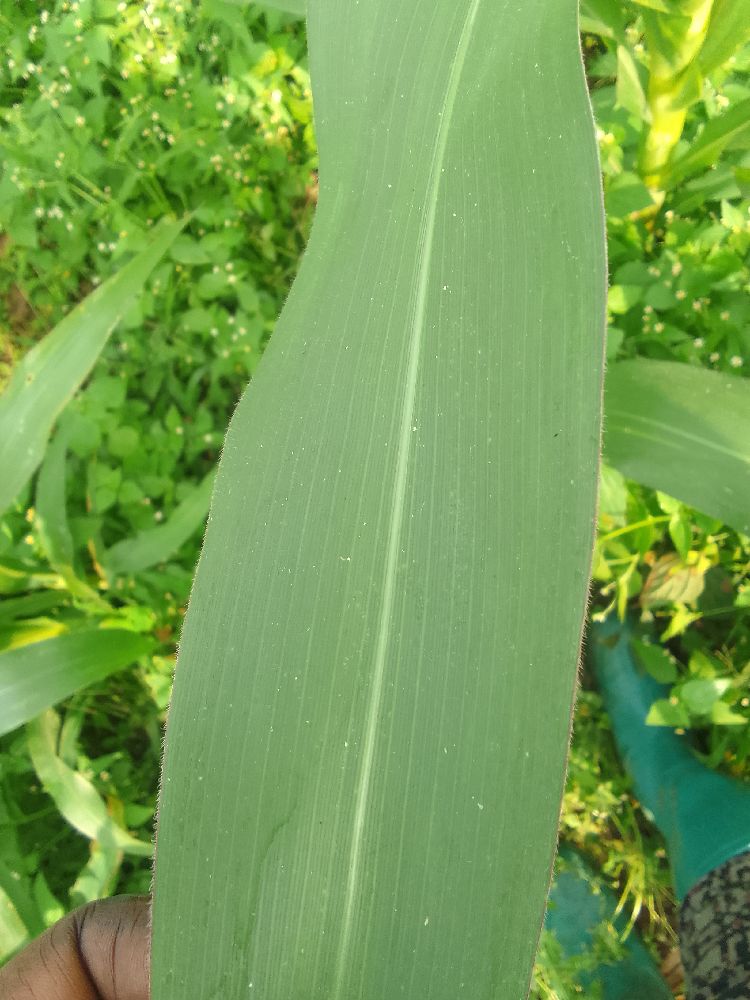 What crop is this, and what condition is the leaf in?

maize, healthy
